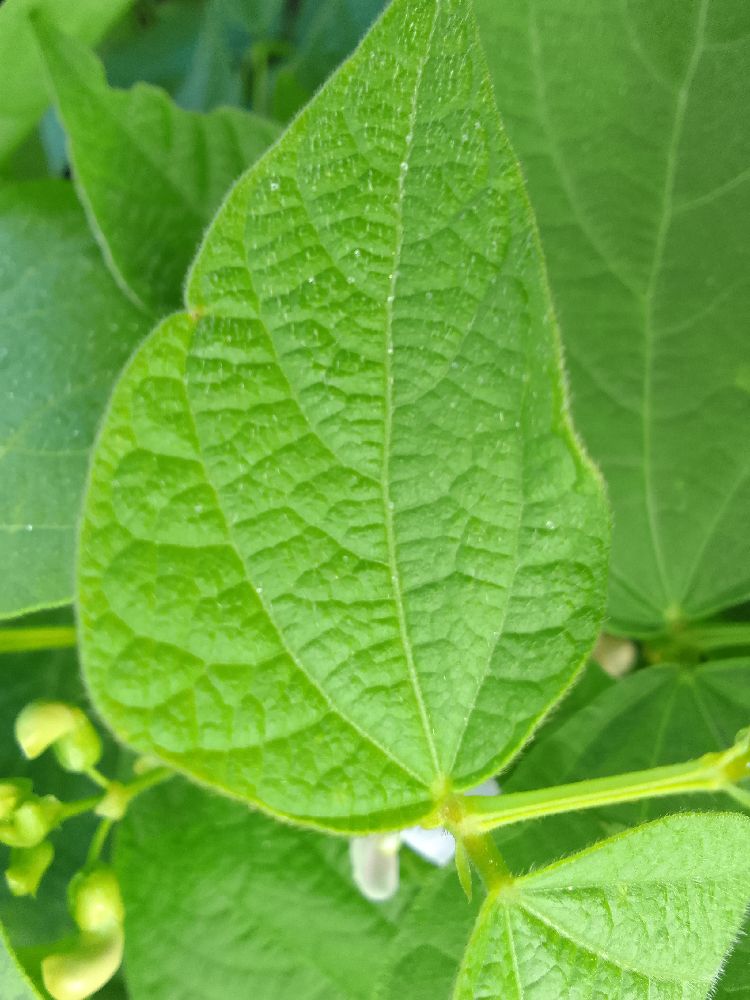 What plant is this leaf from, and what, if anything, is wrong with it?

common bean, healthy
